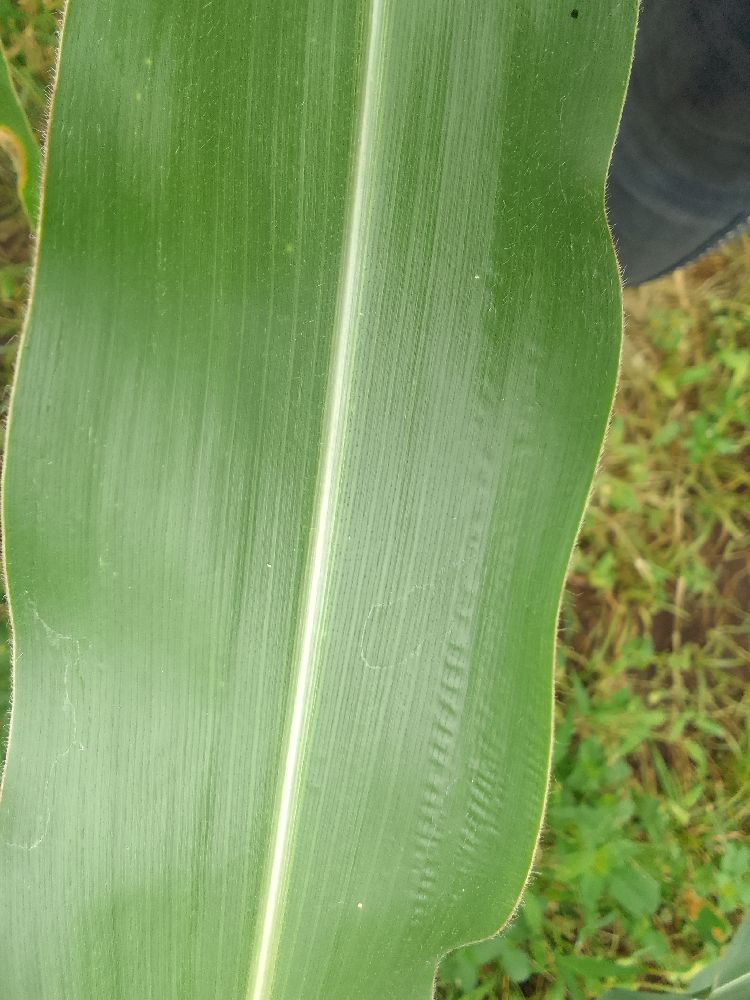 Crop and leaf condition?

maize, healthy
